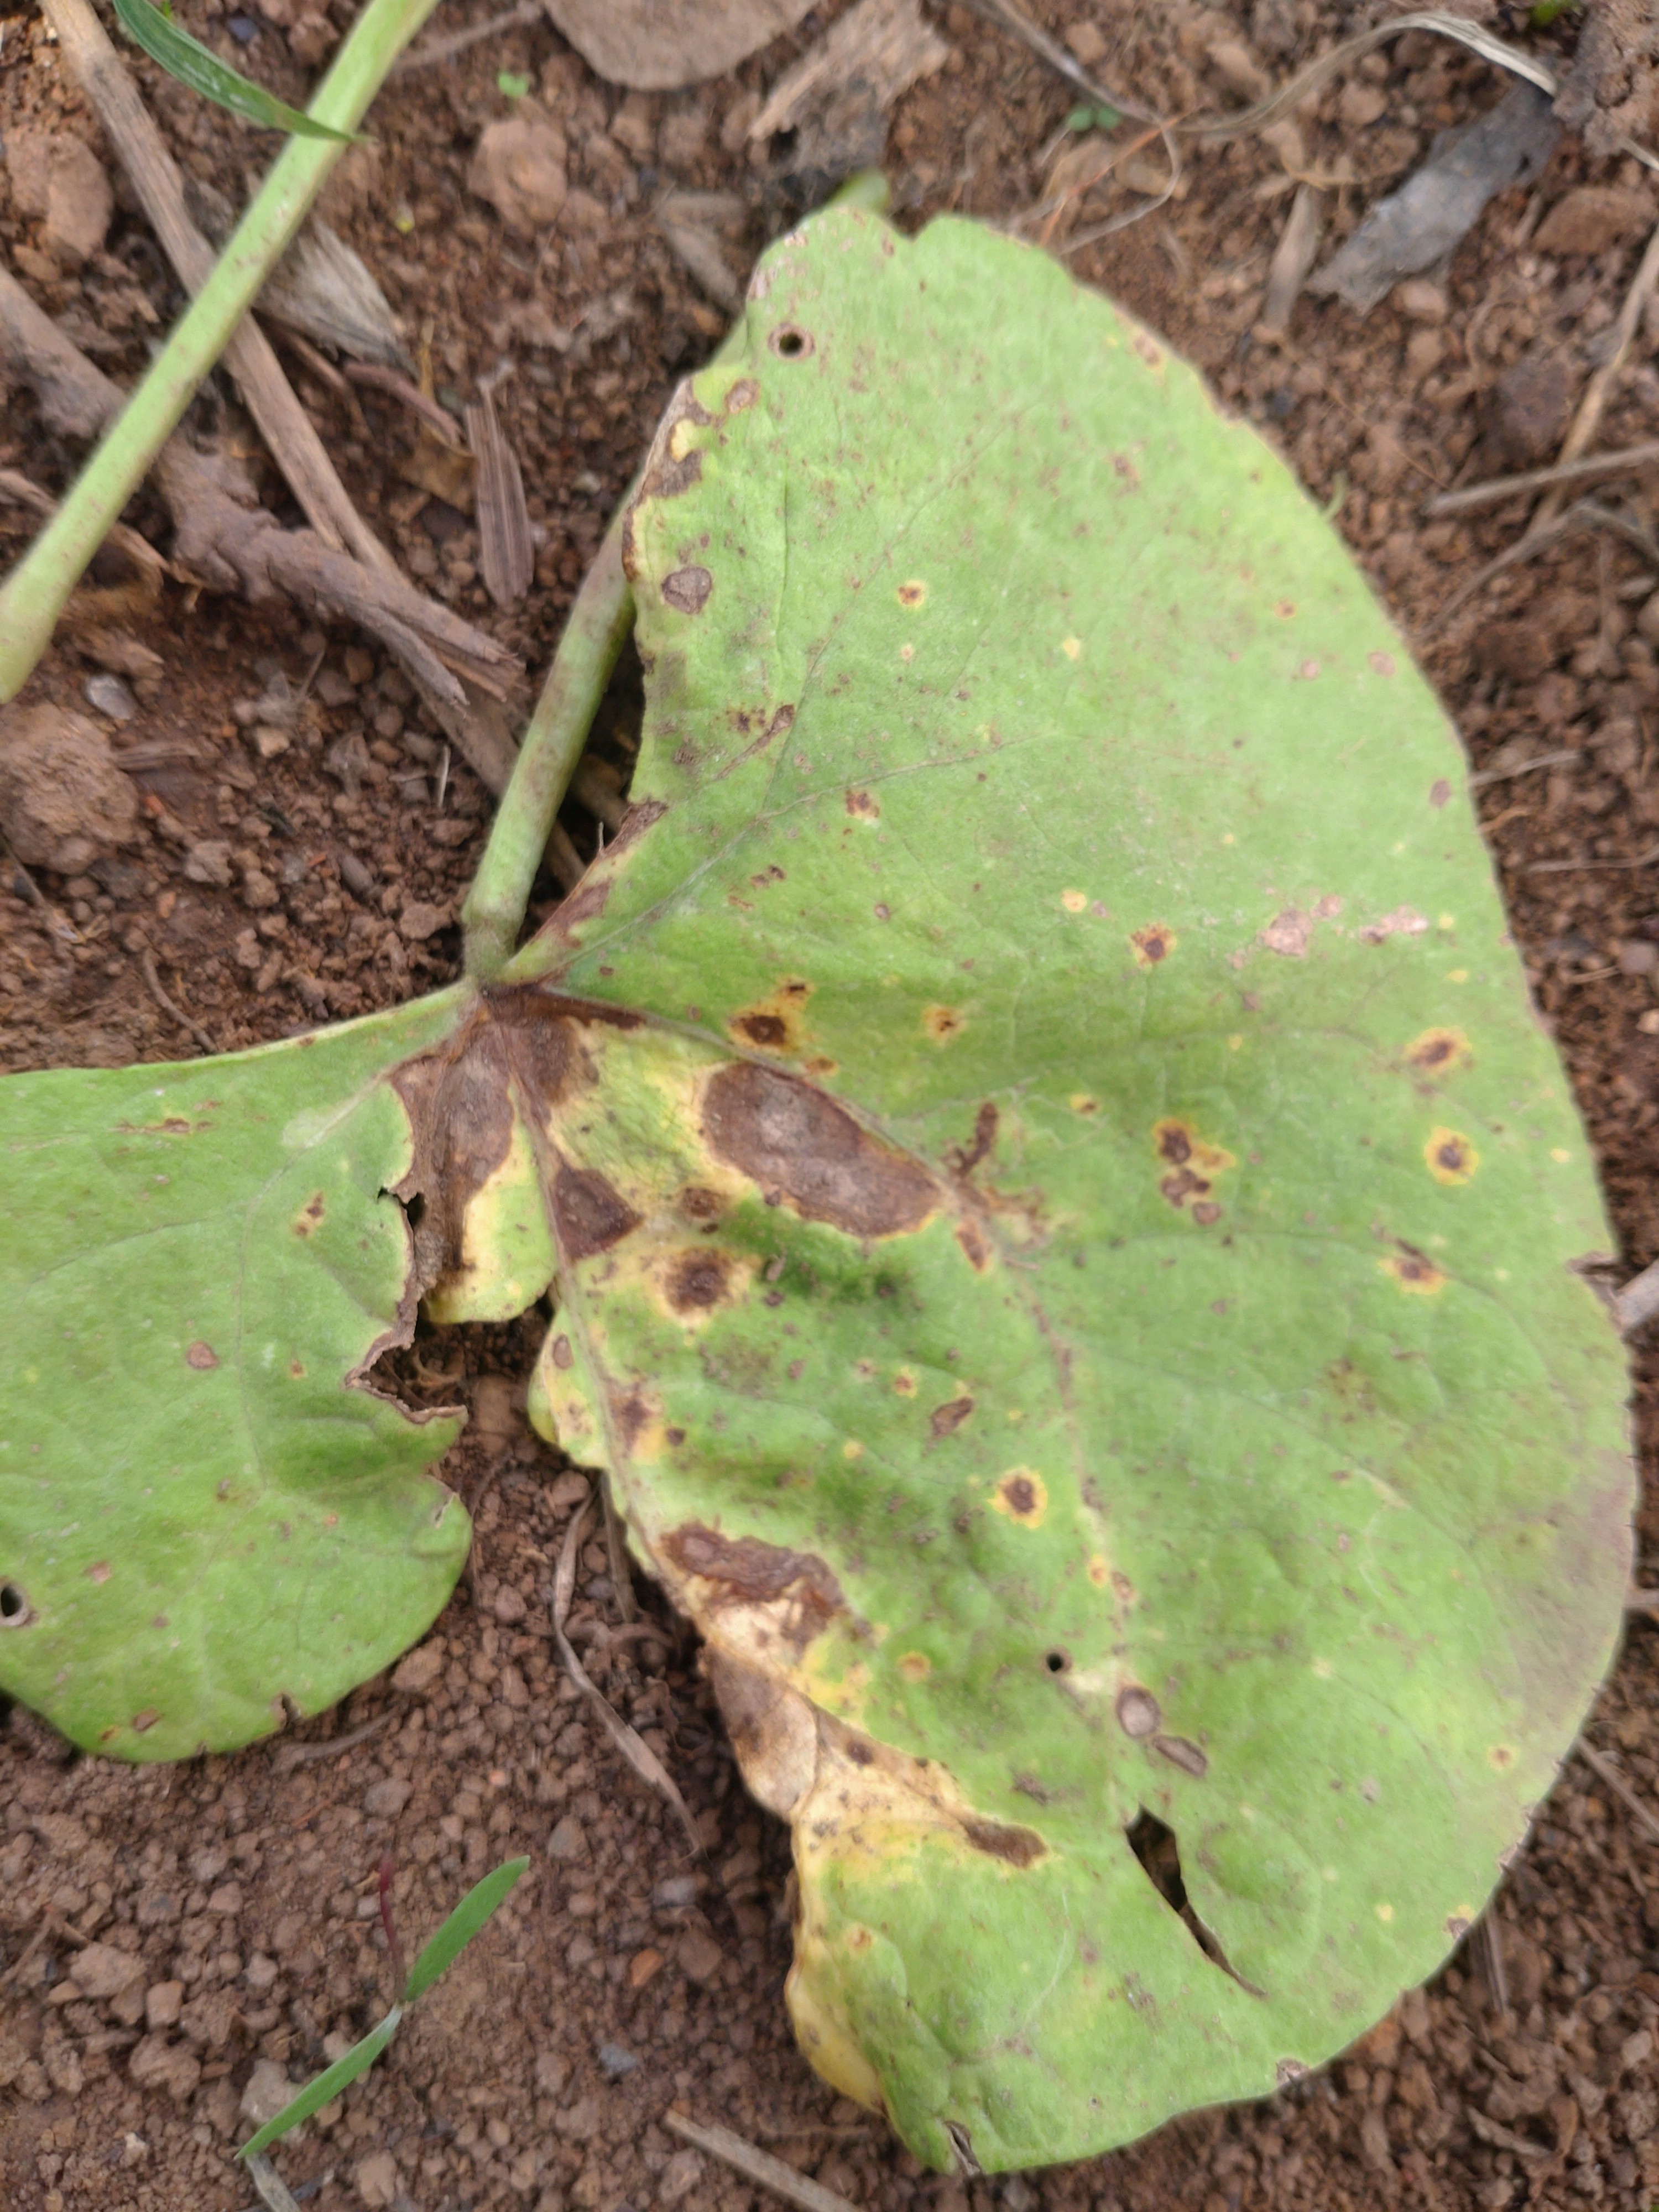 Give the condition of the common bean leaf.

rust
